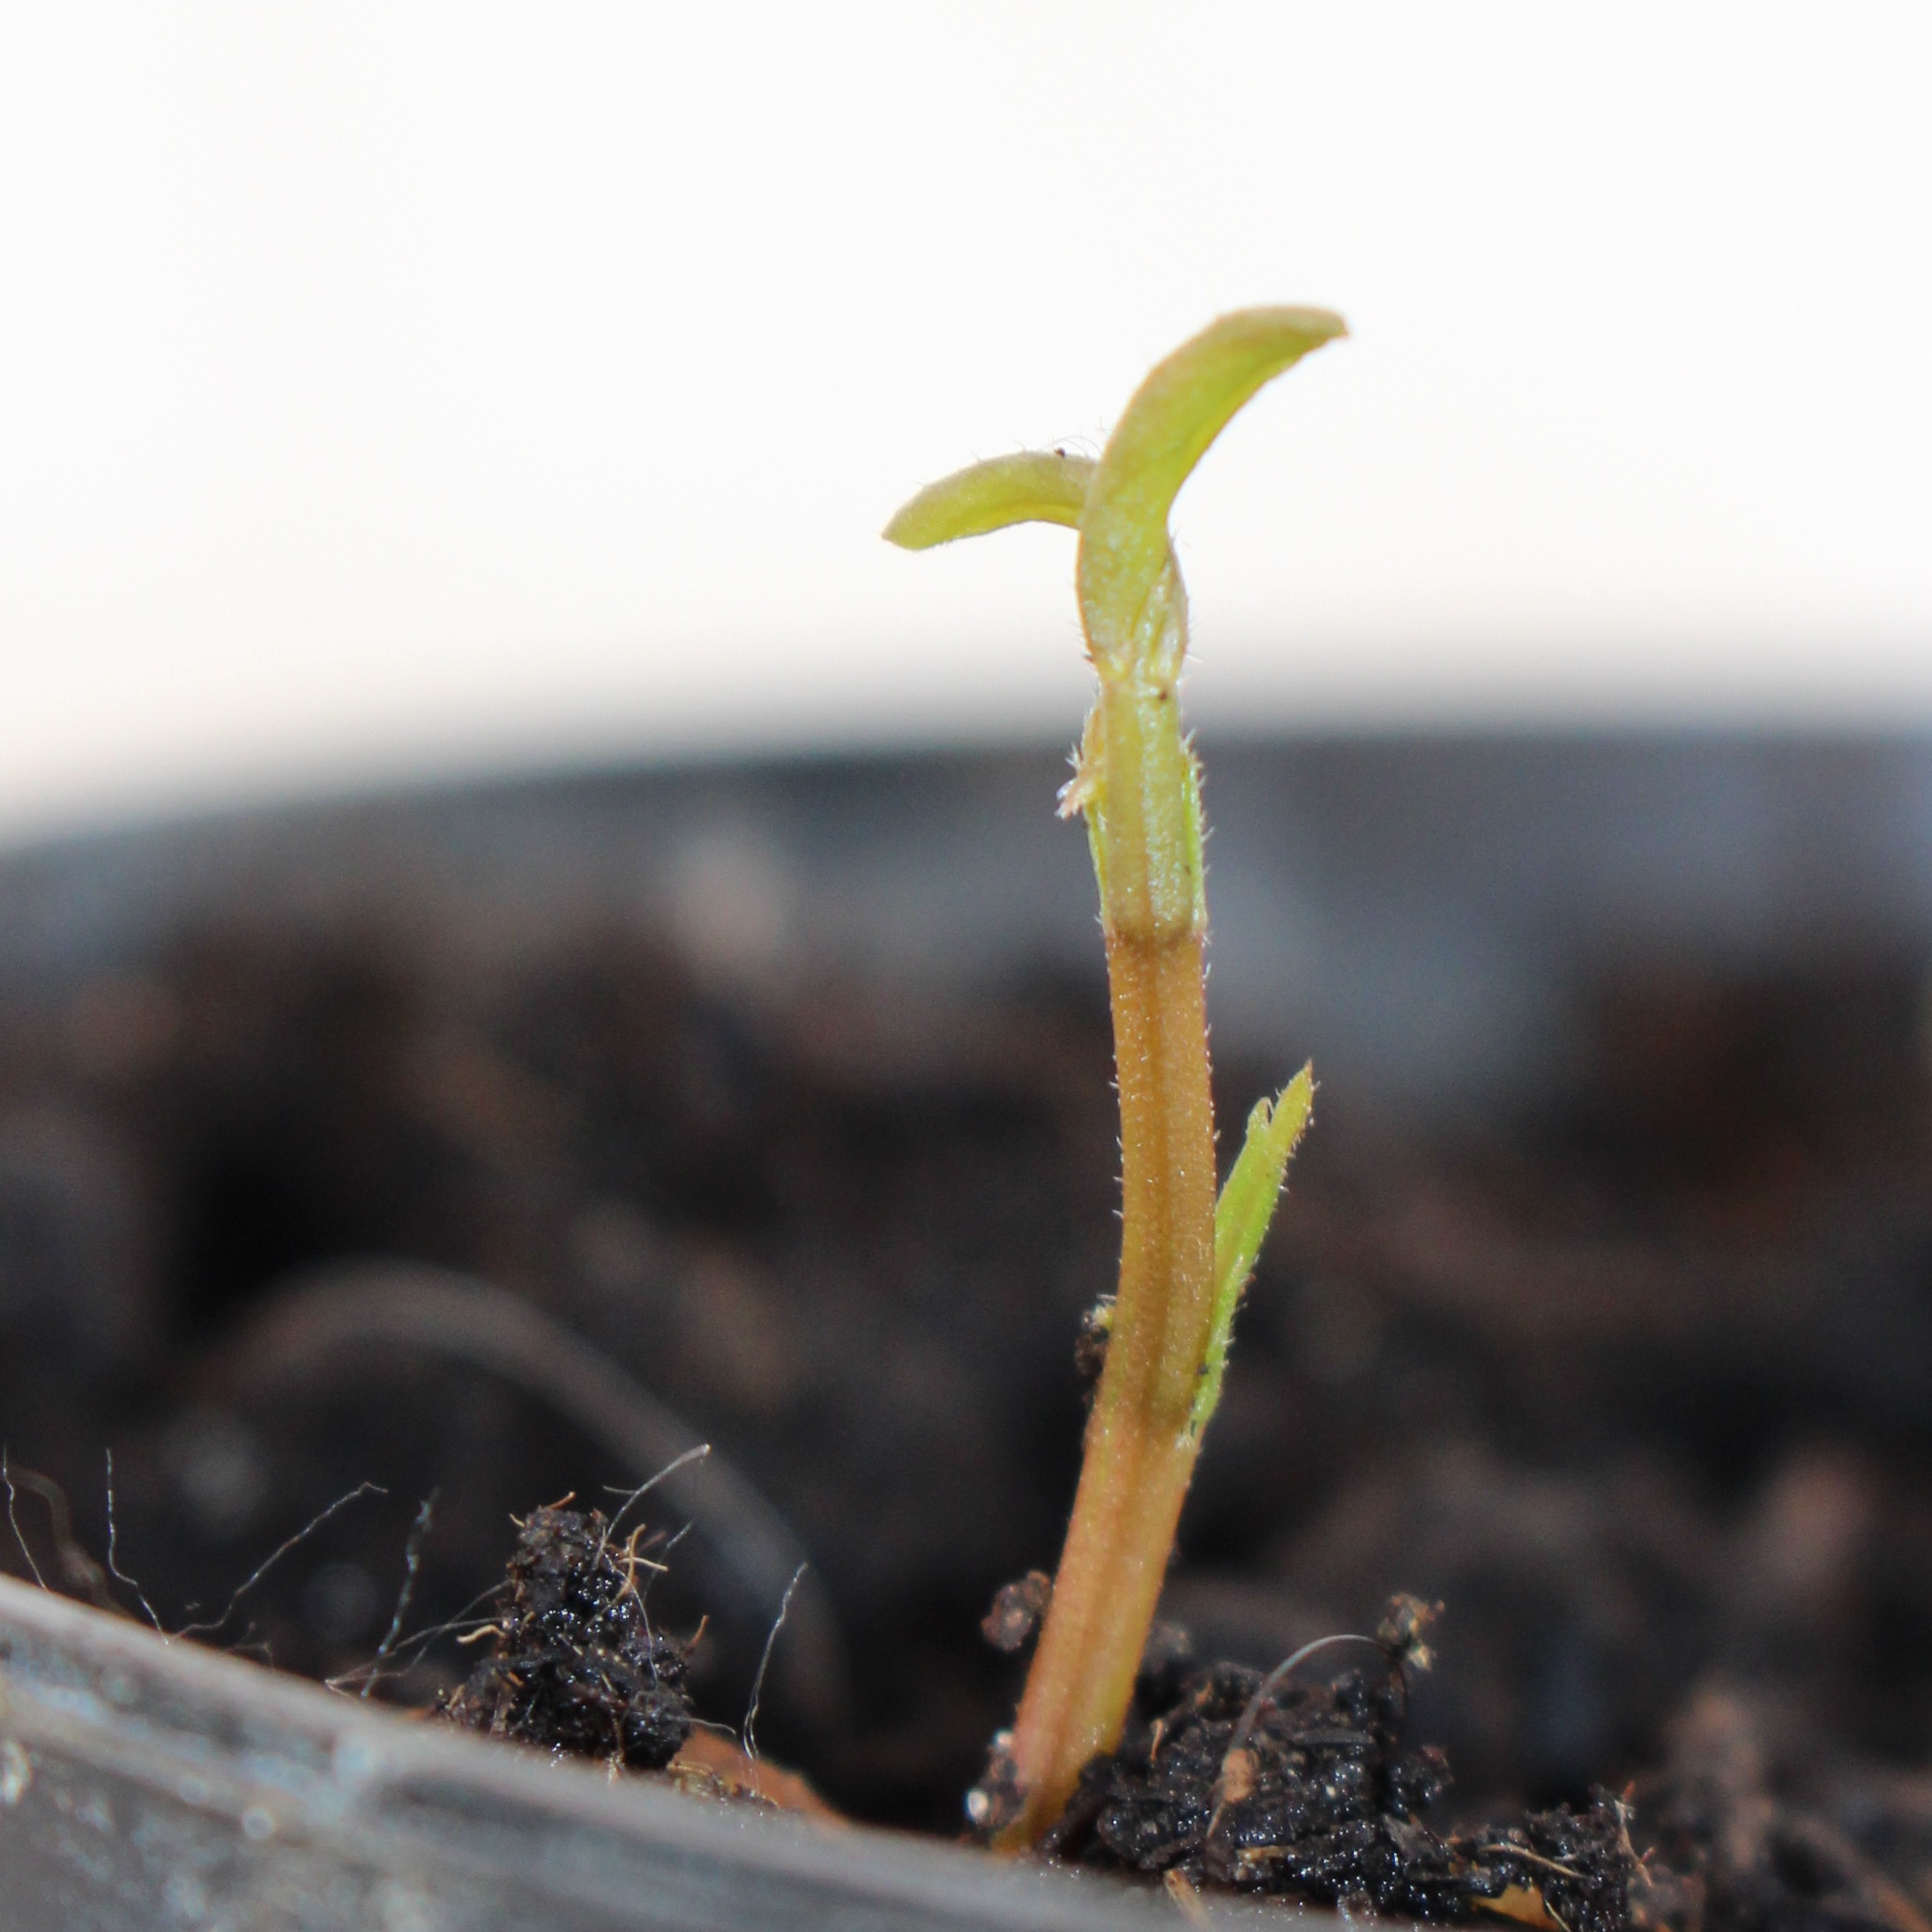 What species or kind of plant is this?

Vicia sativa
